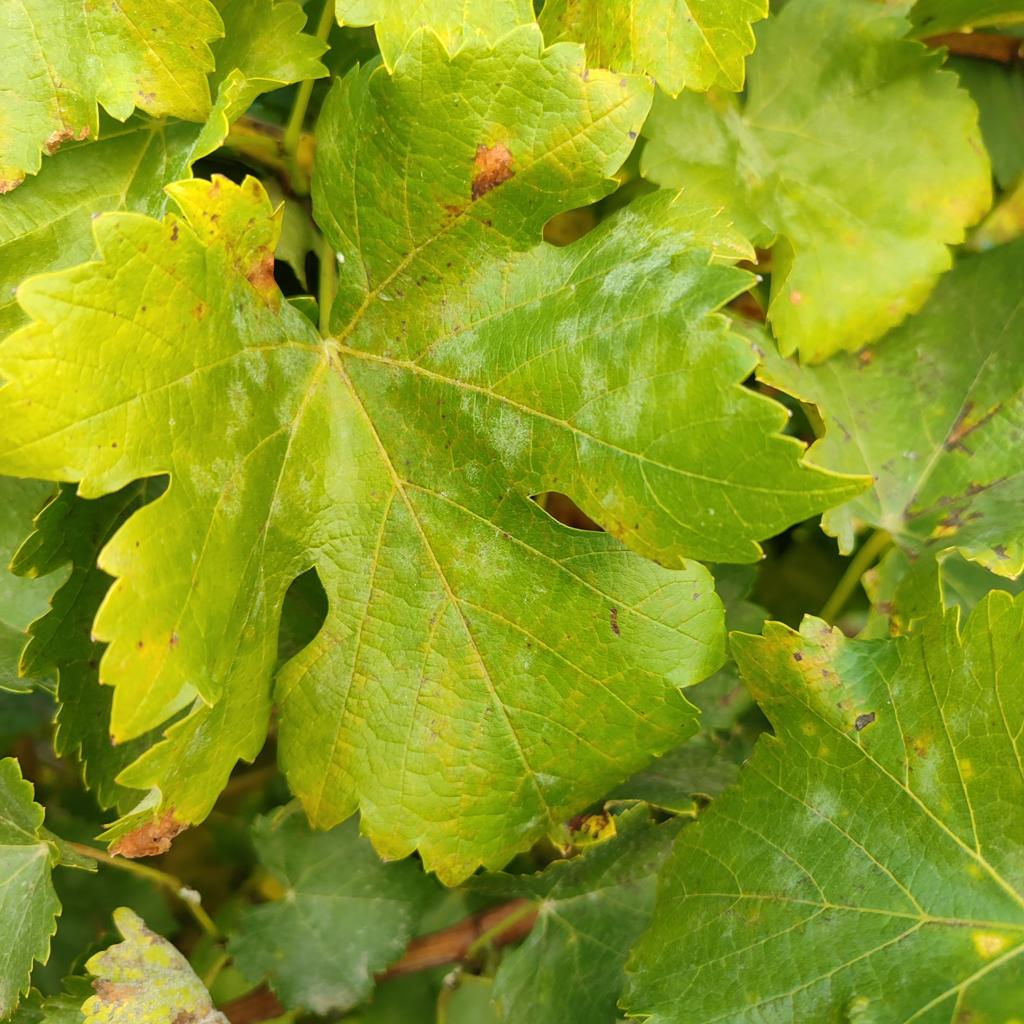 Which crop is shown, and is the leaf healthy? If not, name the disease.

grapevine, powdery mildew
